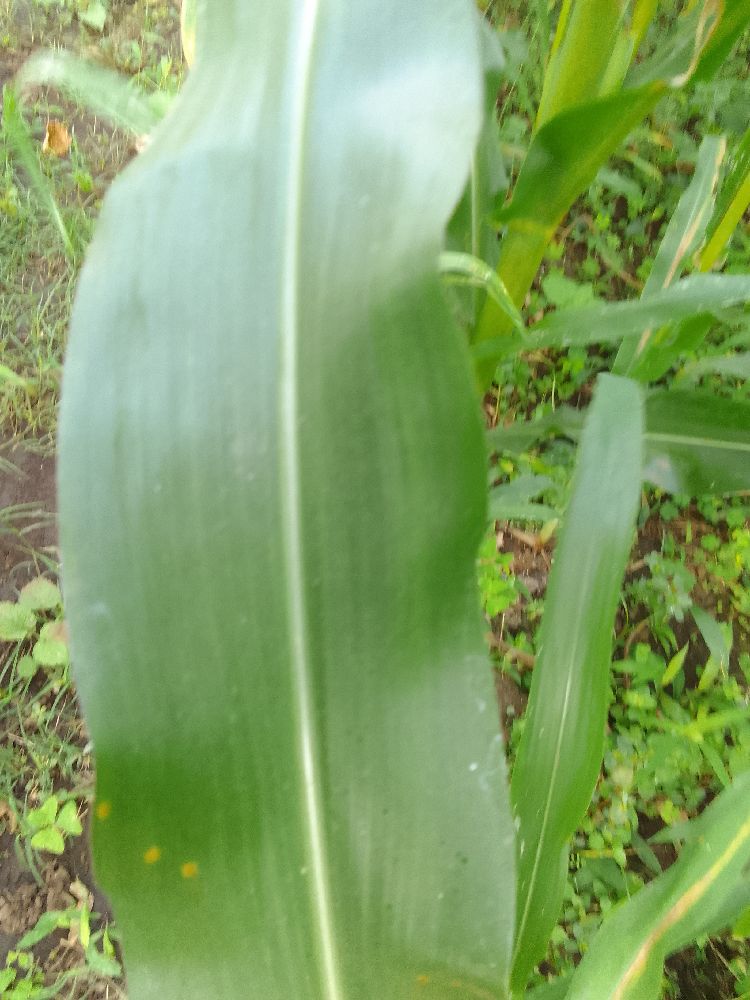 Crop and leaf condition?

maize, healthy
